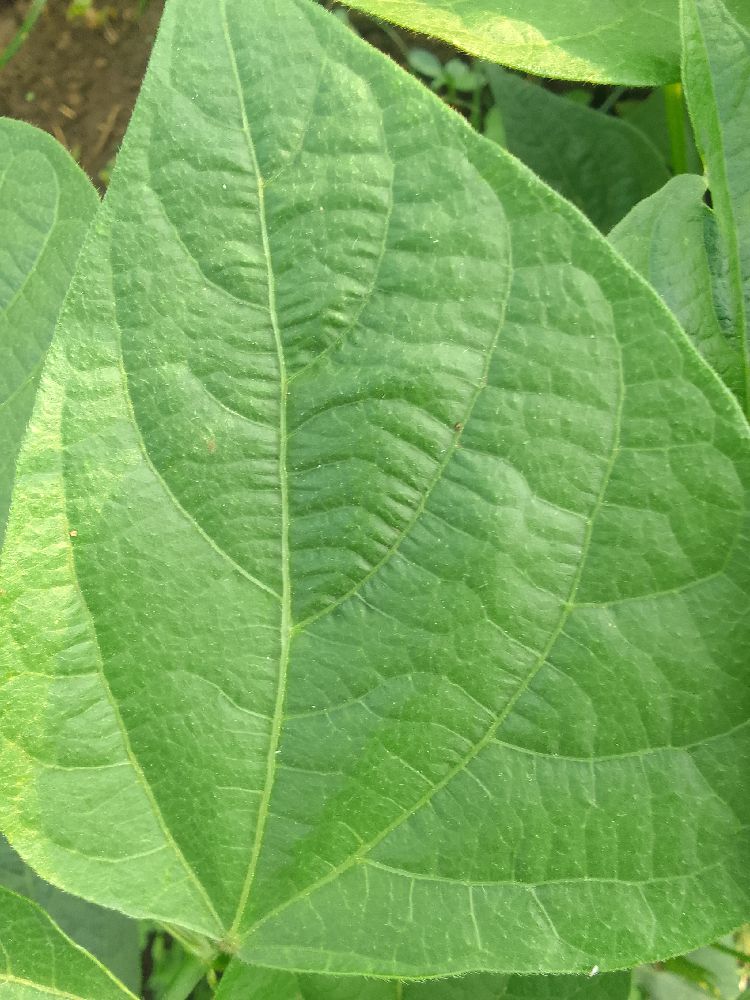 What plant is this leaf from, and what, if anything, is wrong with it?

common bean, healthy
